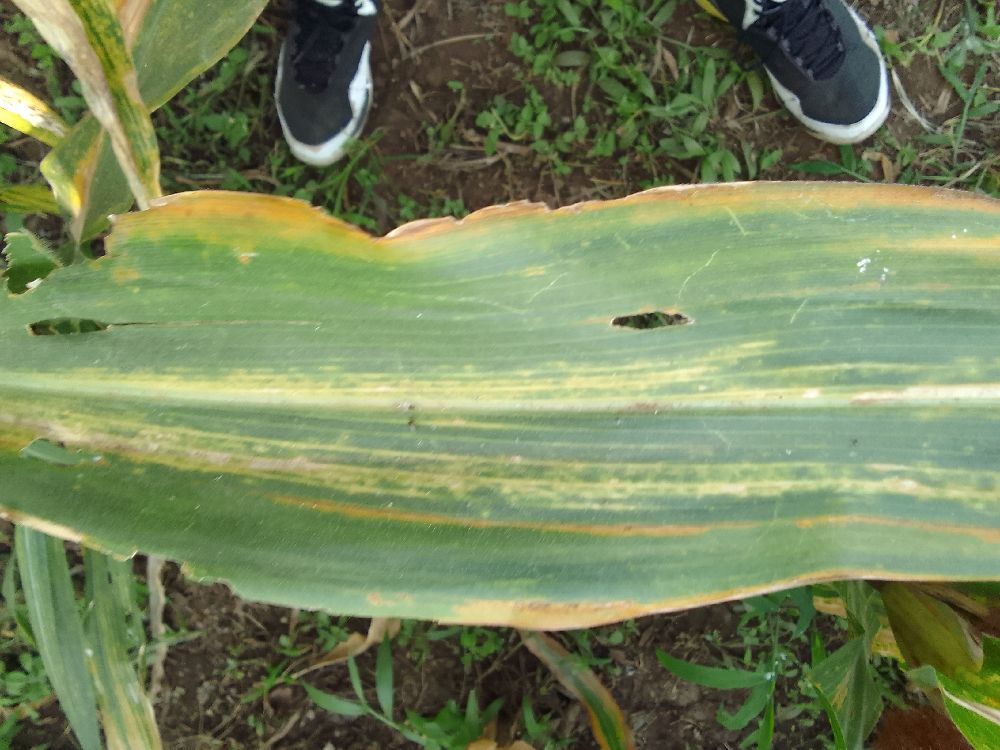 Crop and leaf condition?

maize, maize lethal necrosis
